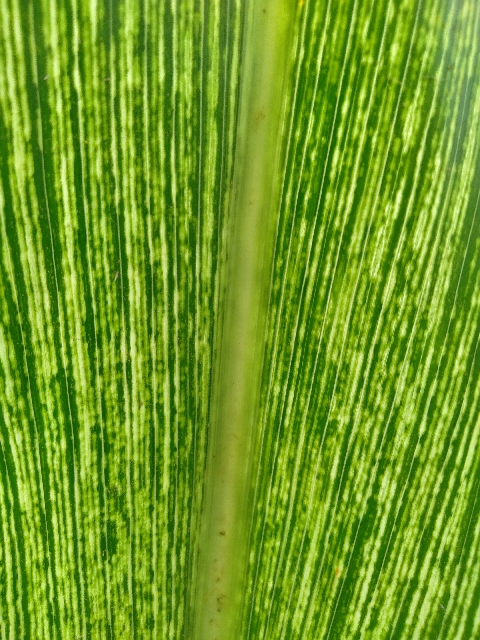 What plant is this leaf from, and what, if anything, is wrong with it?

maize, maize streak virus
